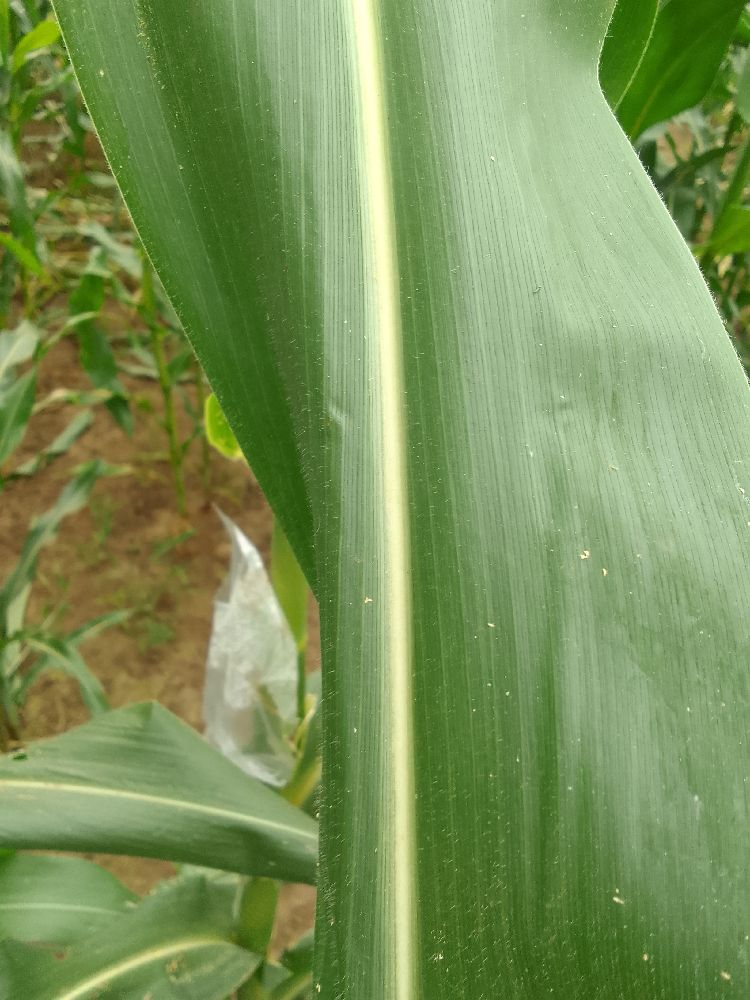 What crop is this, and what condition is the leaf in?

maize, healthy
